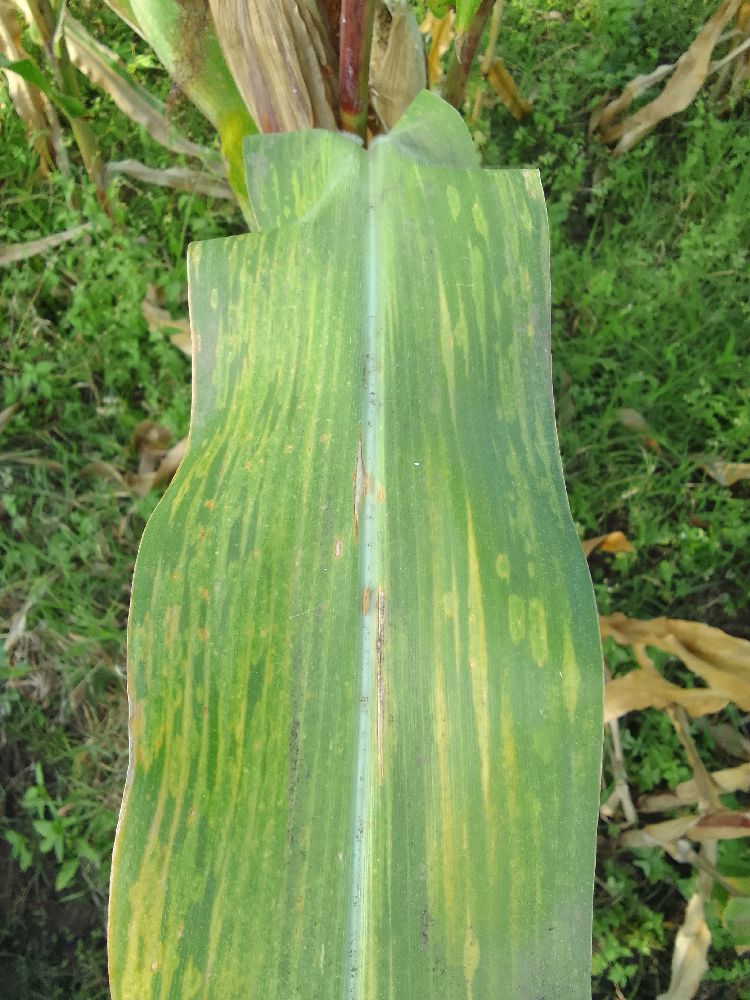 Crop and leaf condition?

maize, maize lethal necrosis
